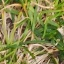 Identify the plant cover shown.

grass
